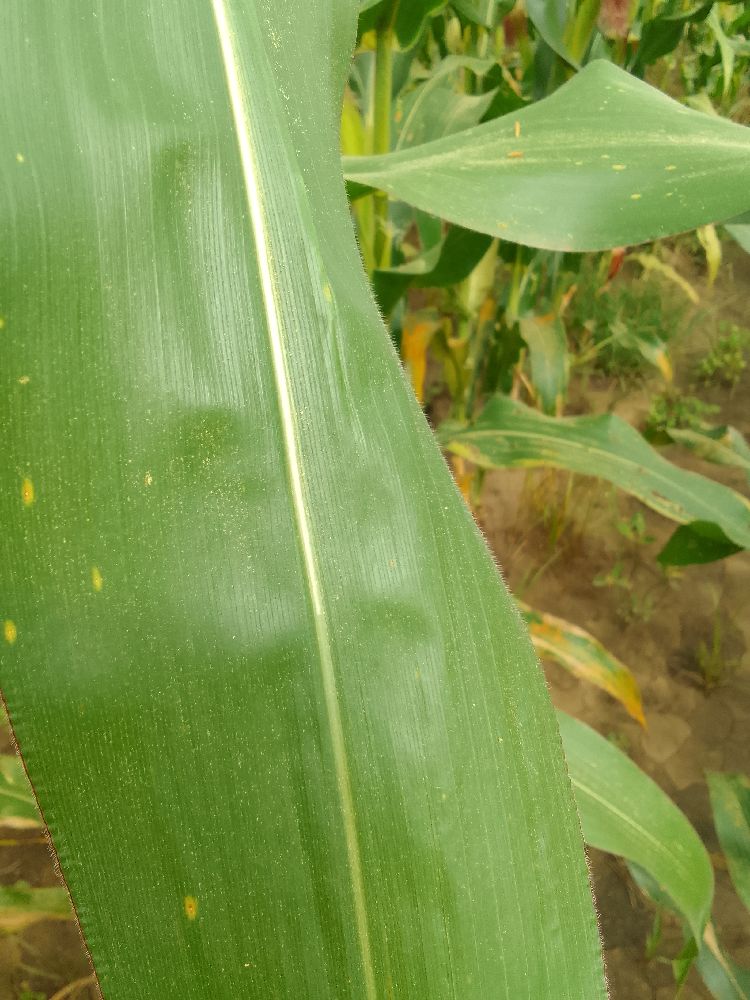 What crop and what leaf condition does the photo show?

maize, healthy
